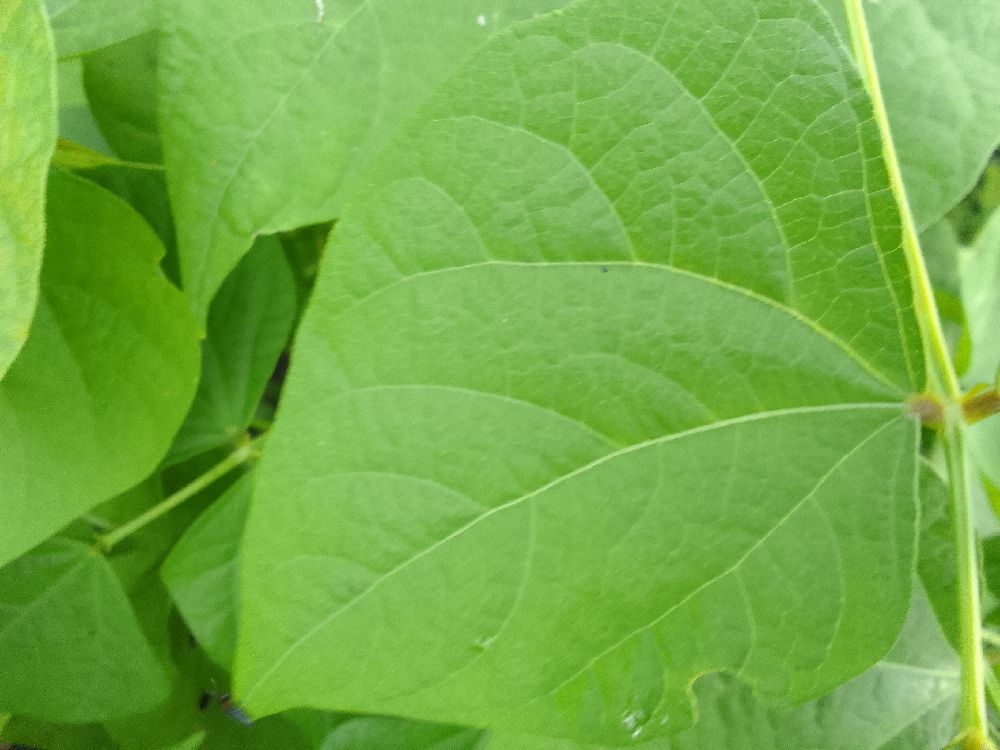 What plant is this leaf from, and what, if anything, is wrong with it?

common bean, healthy
